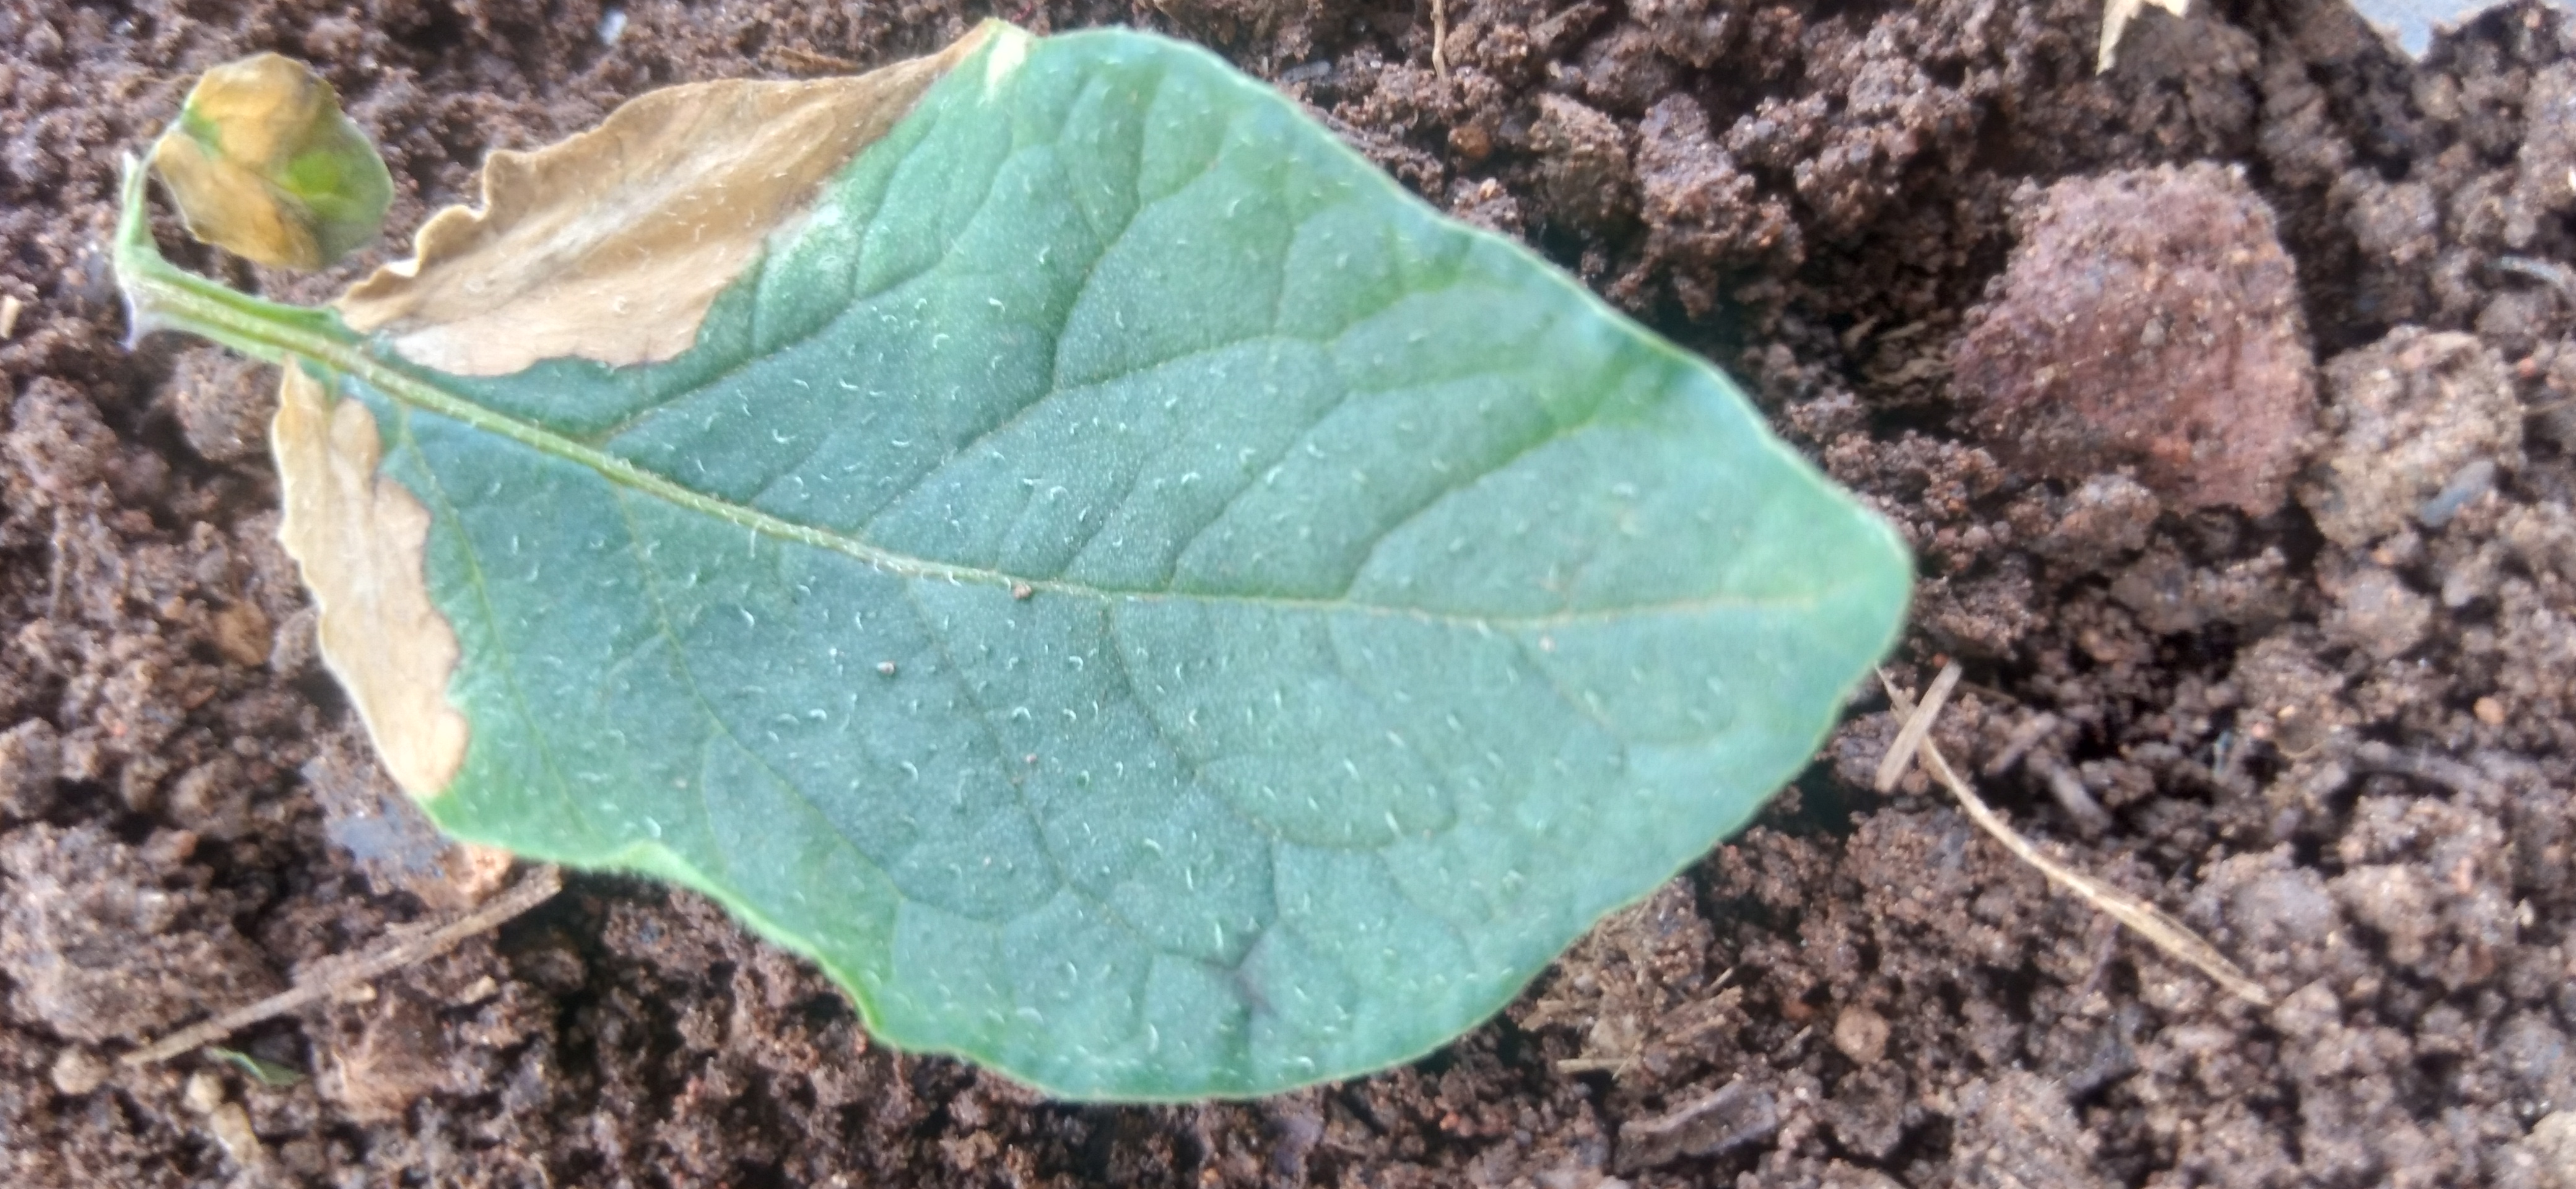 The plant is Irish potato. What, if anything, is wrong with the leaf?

early blight
